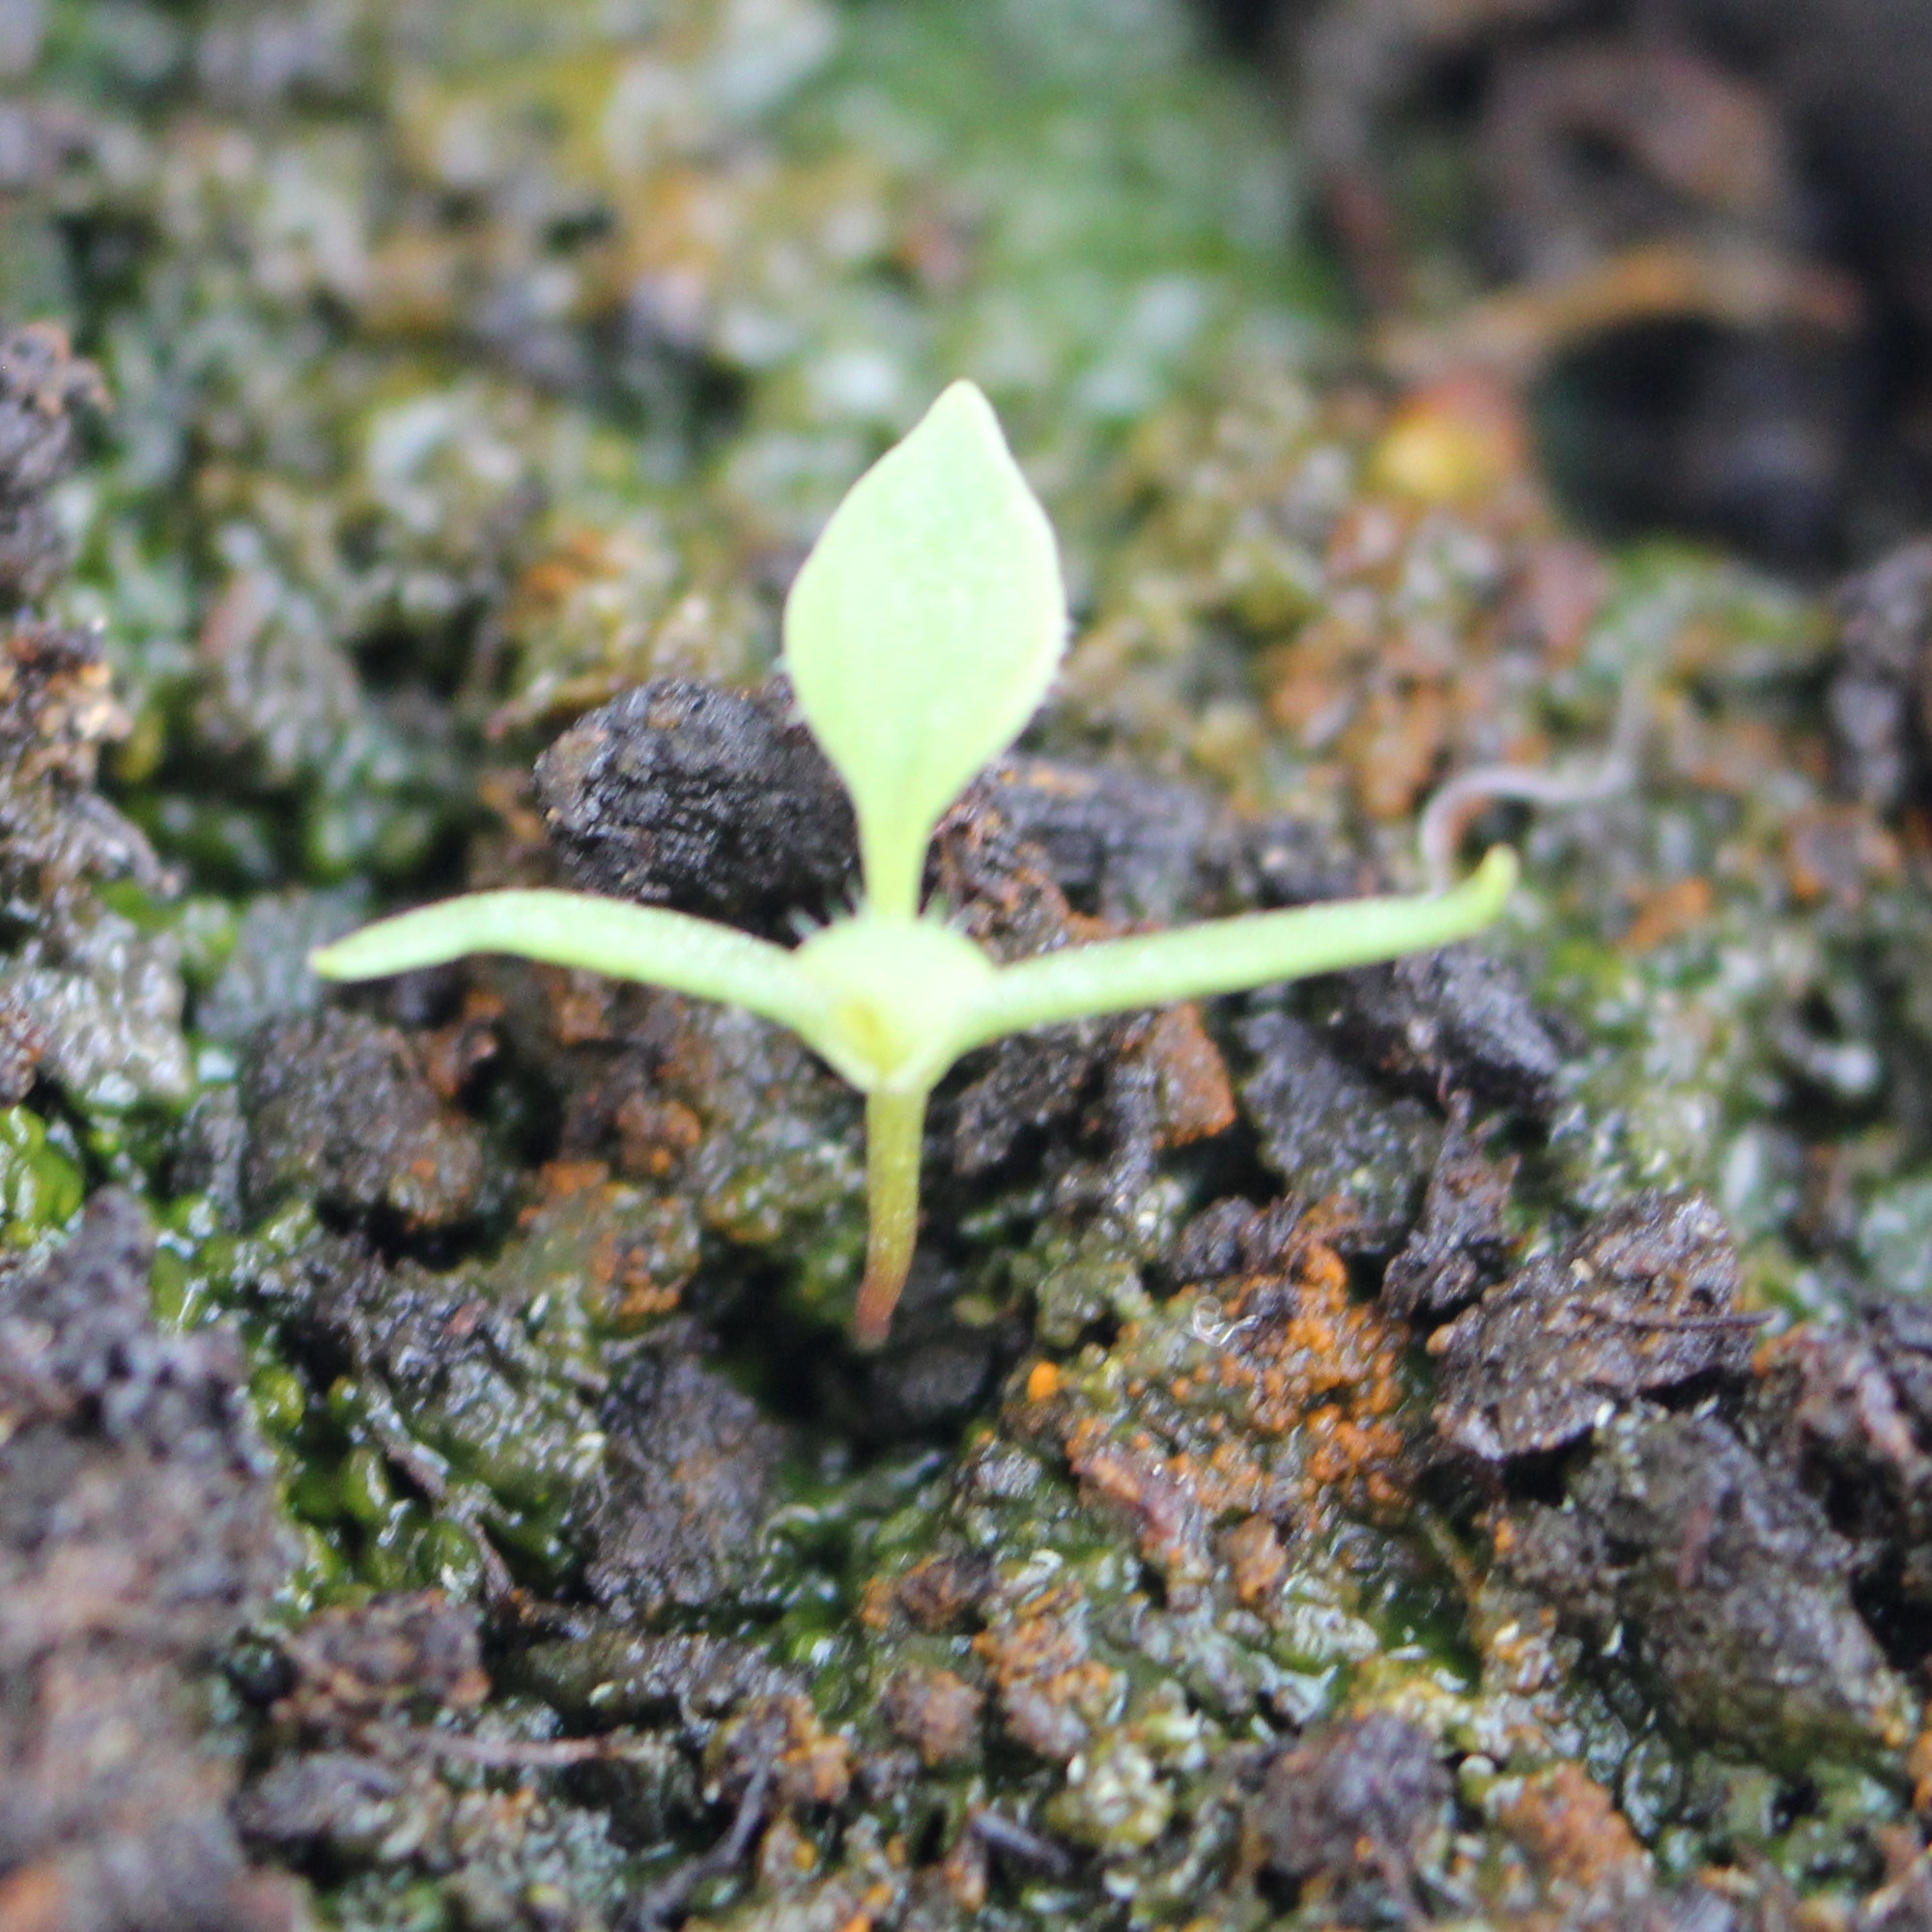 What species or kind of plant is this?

Papaver rhoeas
